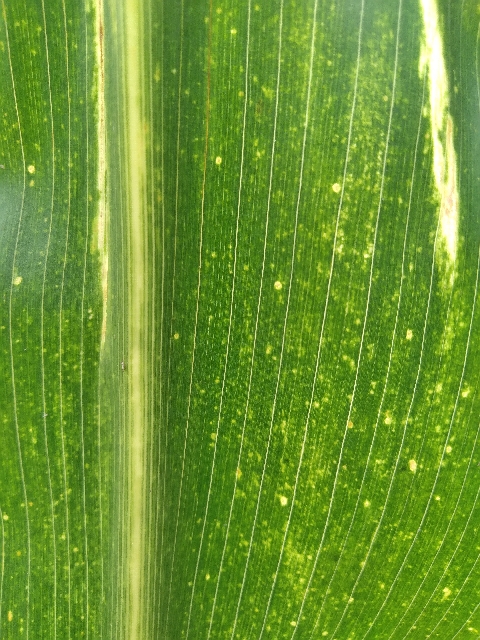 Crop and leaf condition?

maize, maize lethal necrosis
